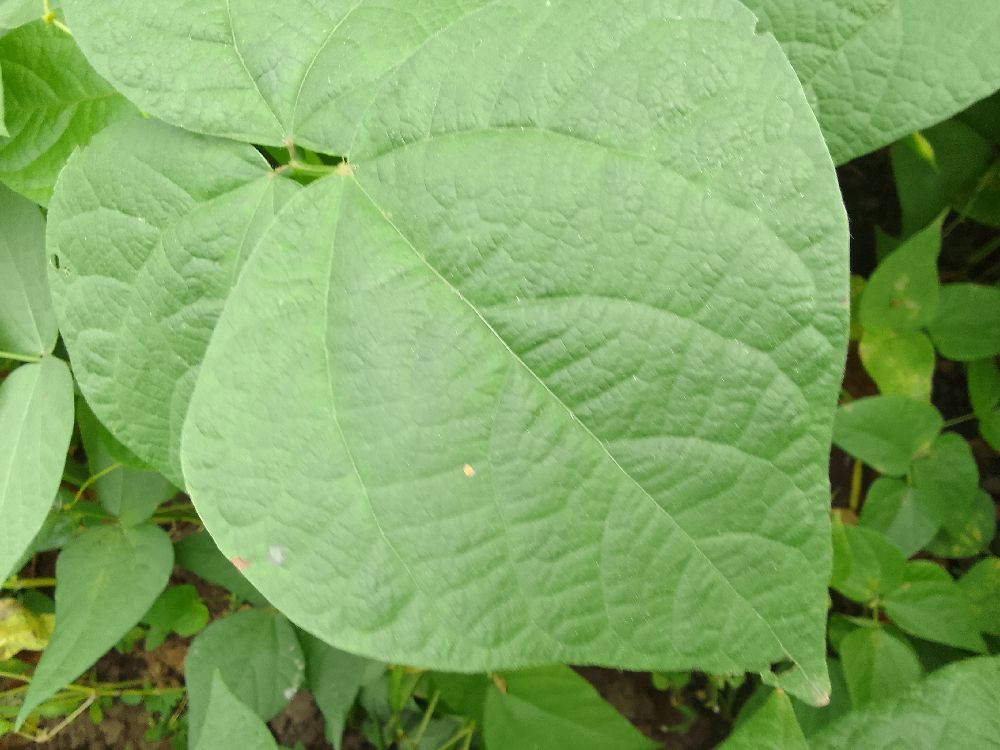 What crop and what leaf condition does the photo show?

common bean, healthy
